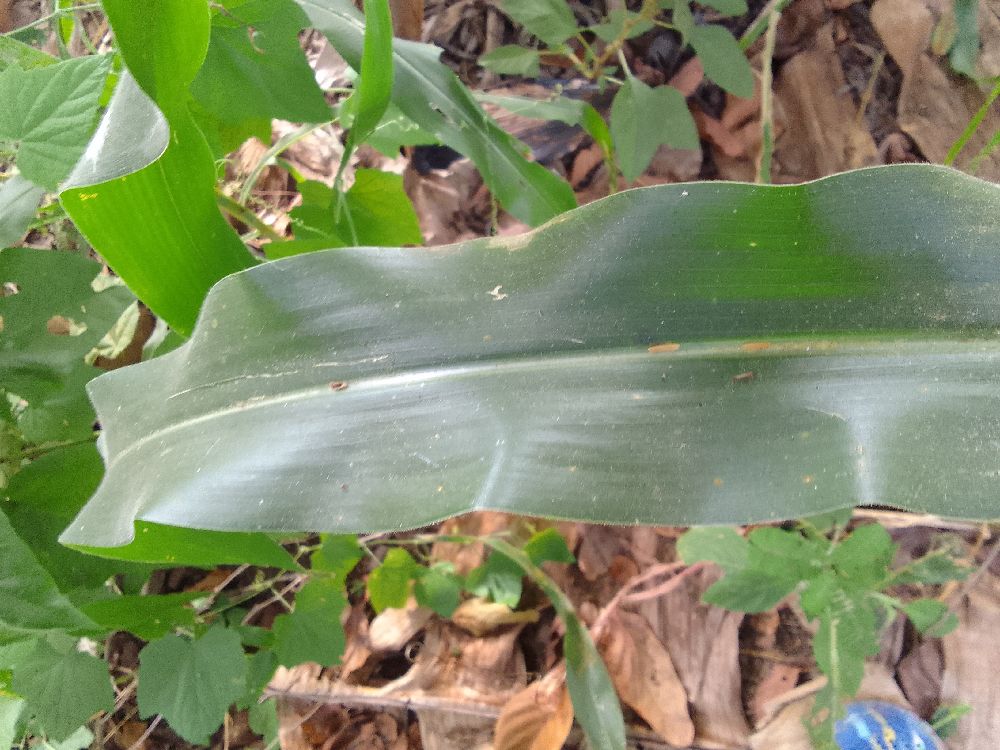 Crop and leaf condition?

maize, healthy
